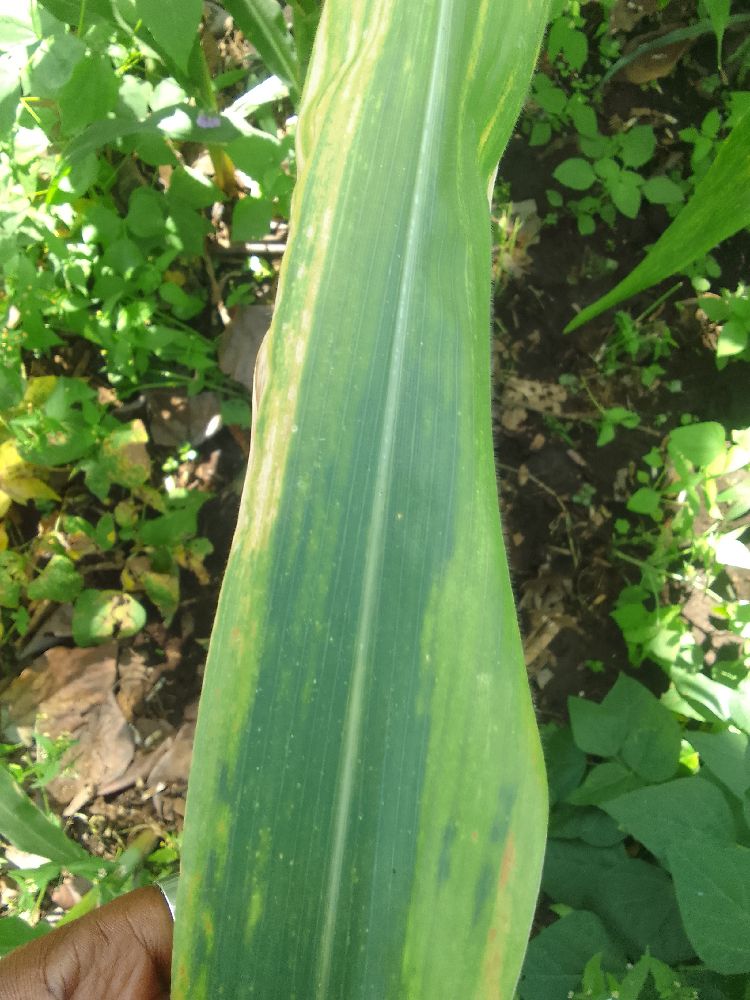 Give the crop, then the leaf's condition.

maize, maize lethal necrosis
